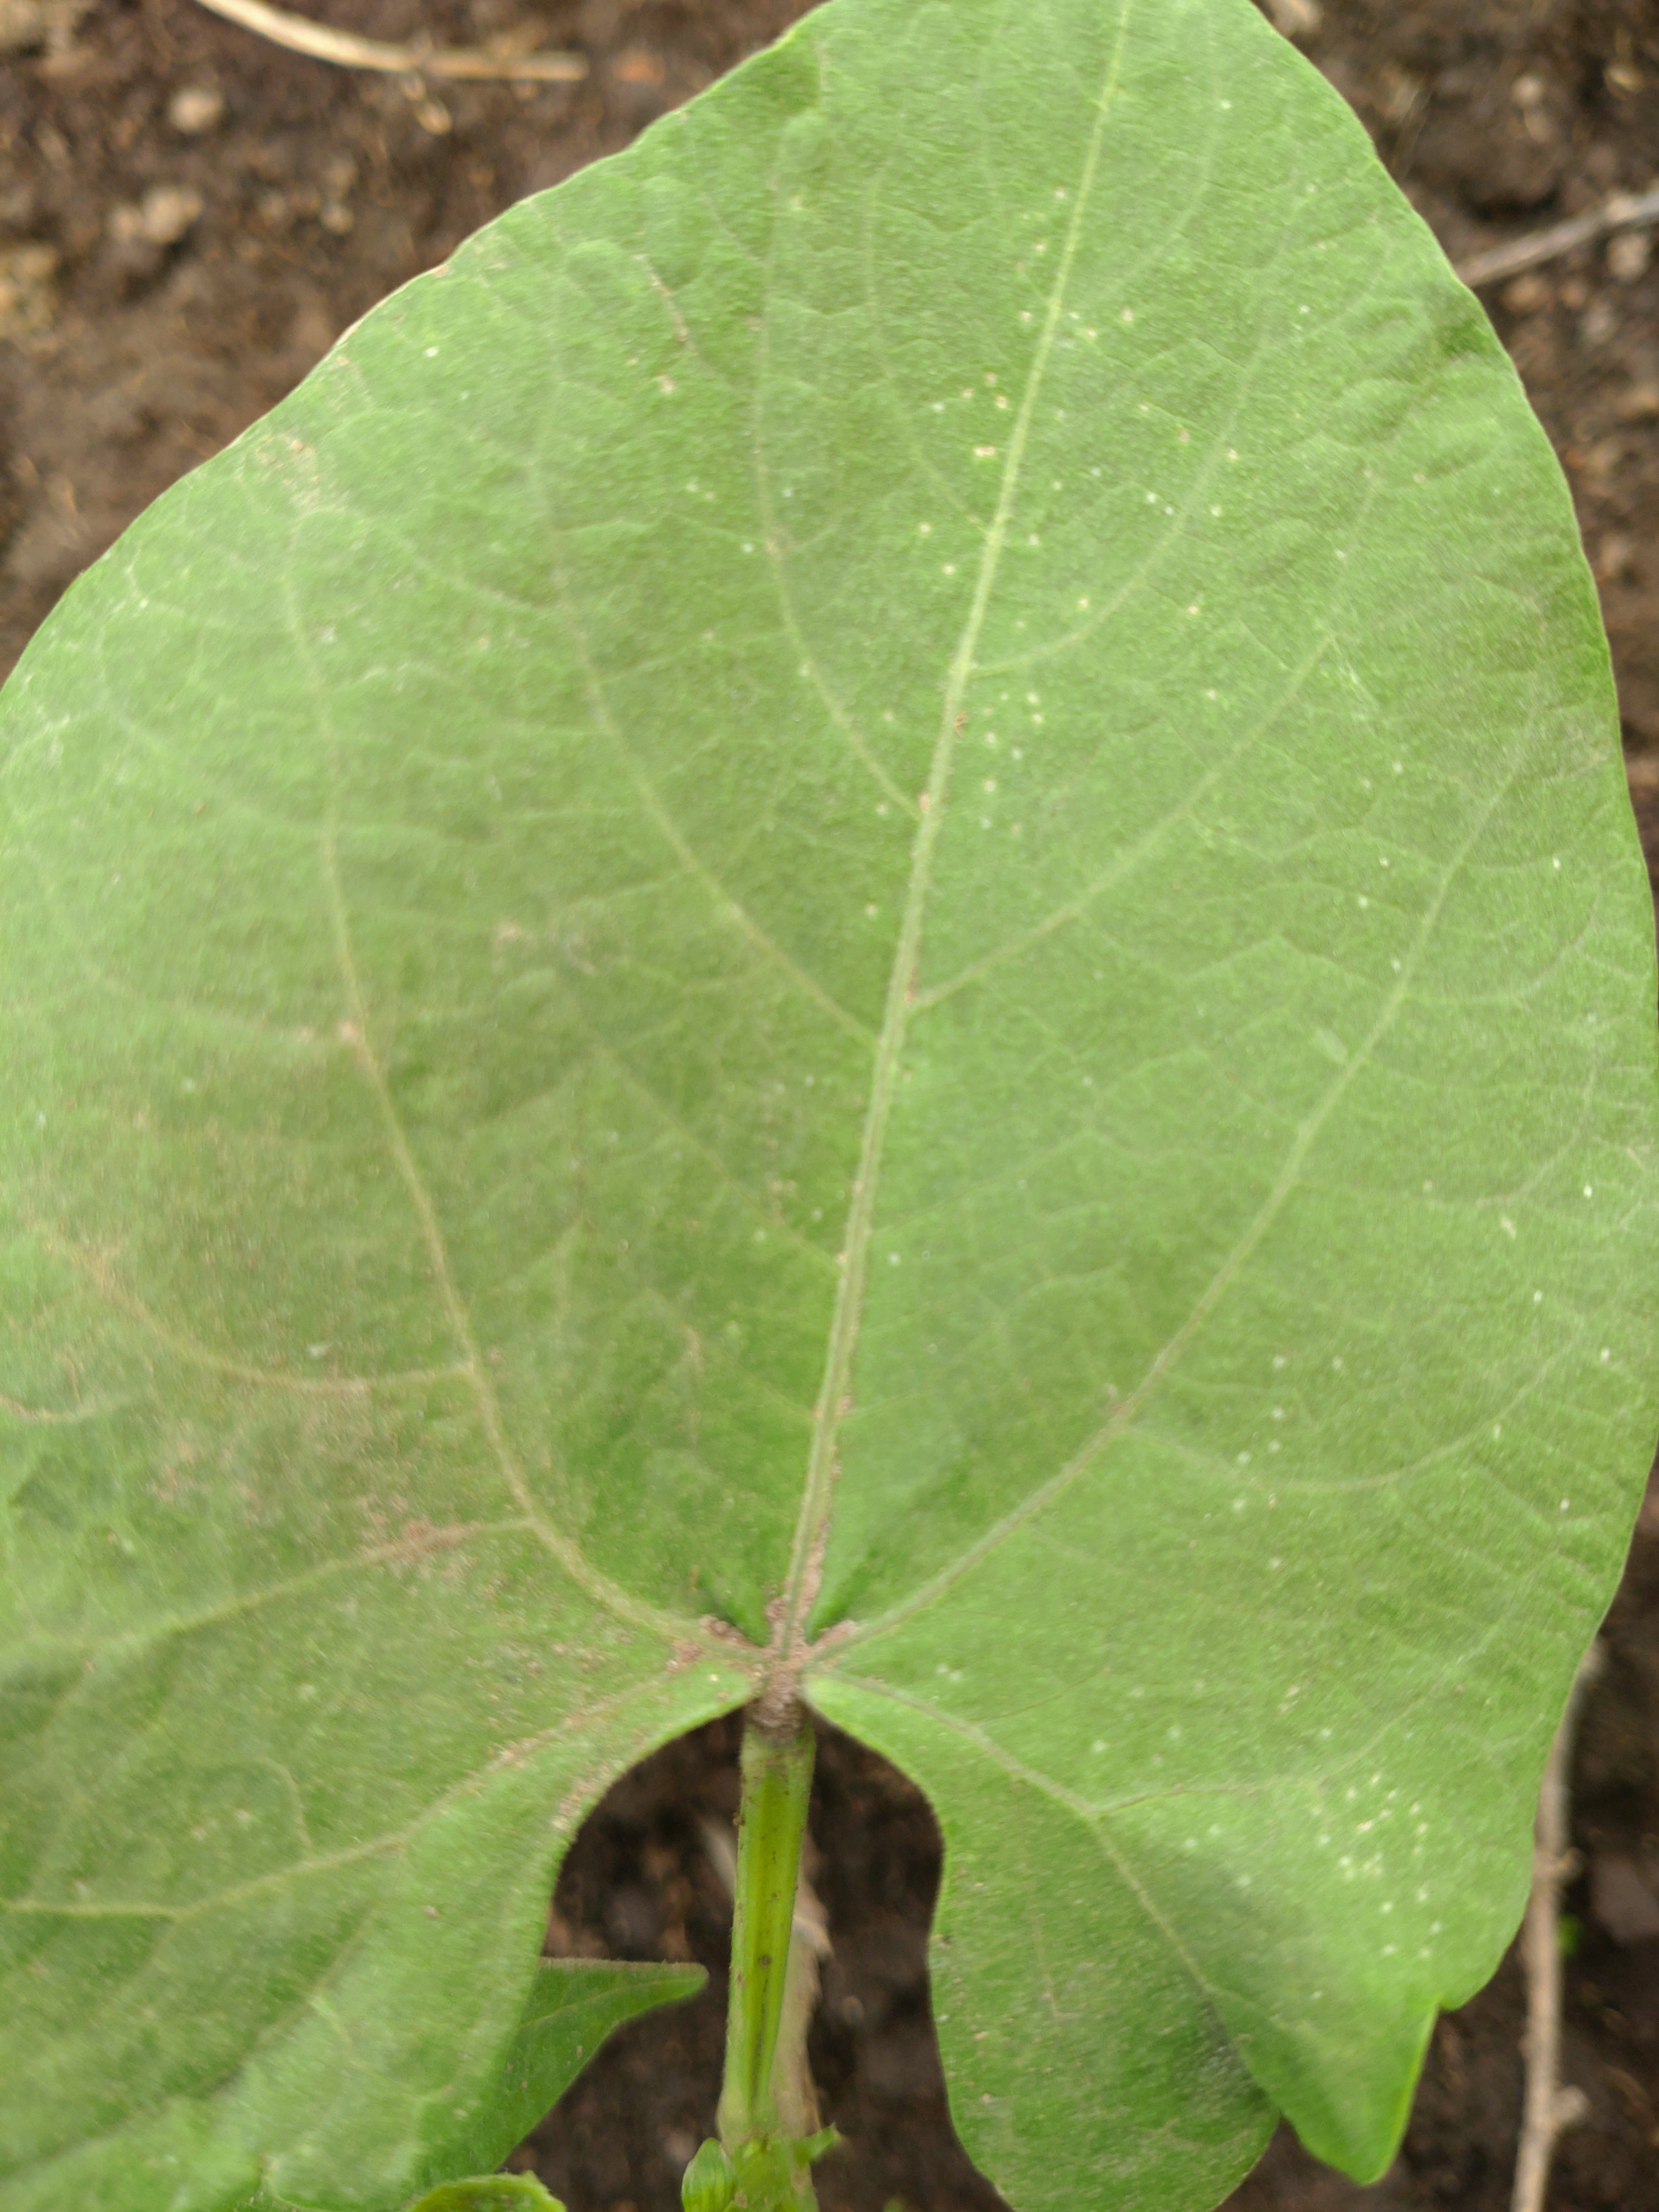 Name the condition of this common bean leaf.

healthy
